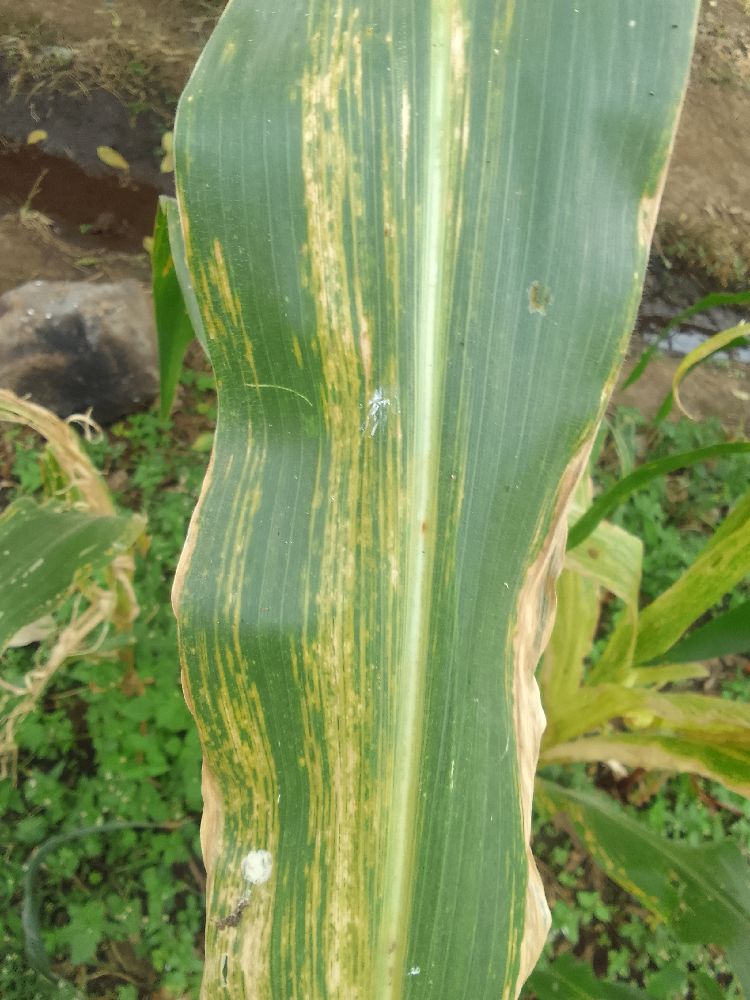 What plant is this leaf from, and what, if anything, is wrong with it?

maize, maize lethal necrosis
